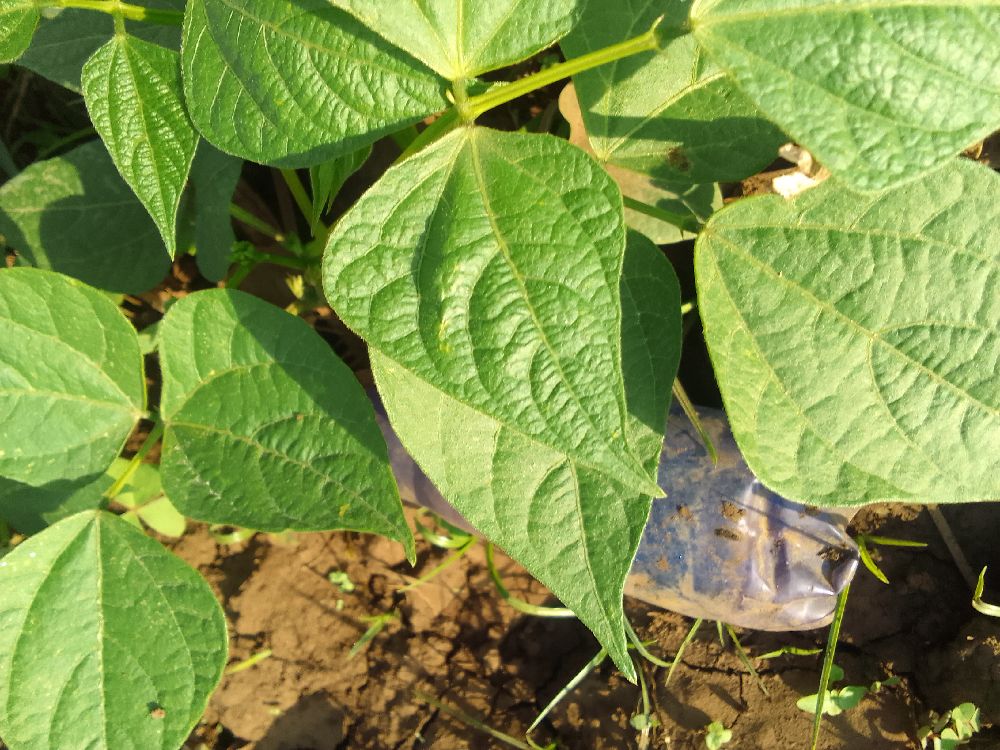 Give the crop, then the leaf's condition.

common bean, healthy
